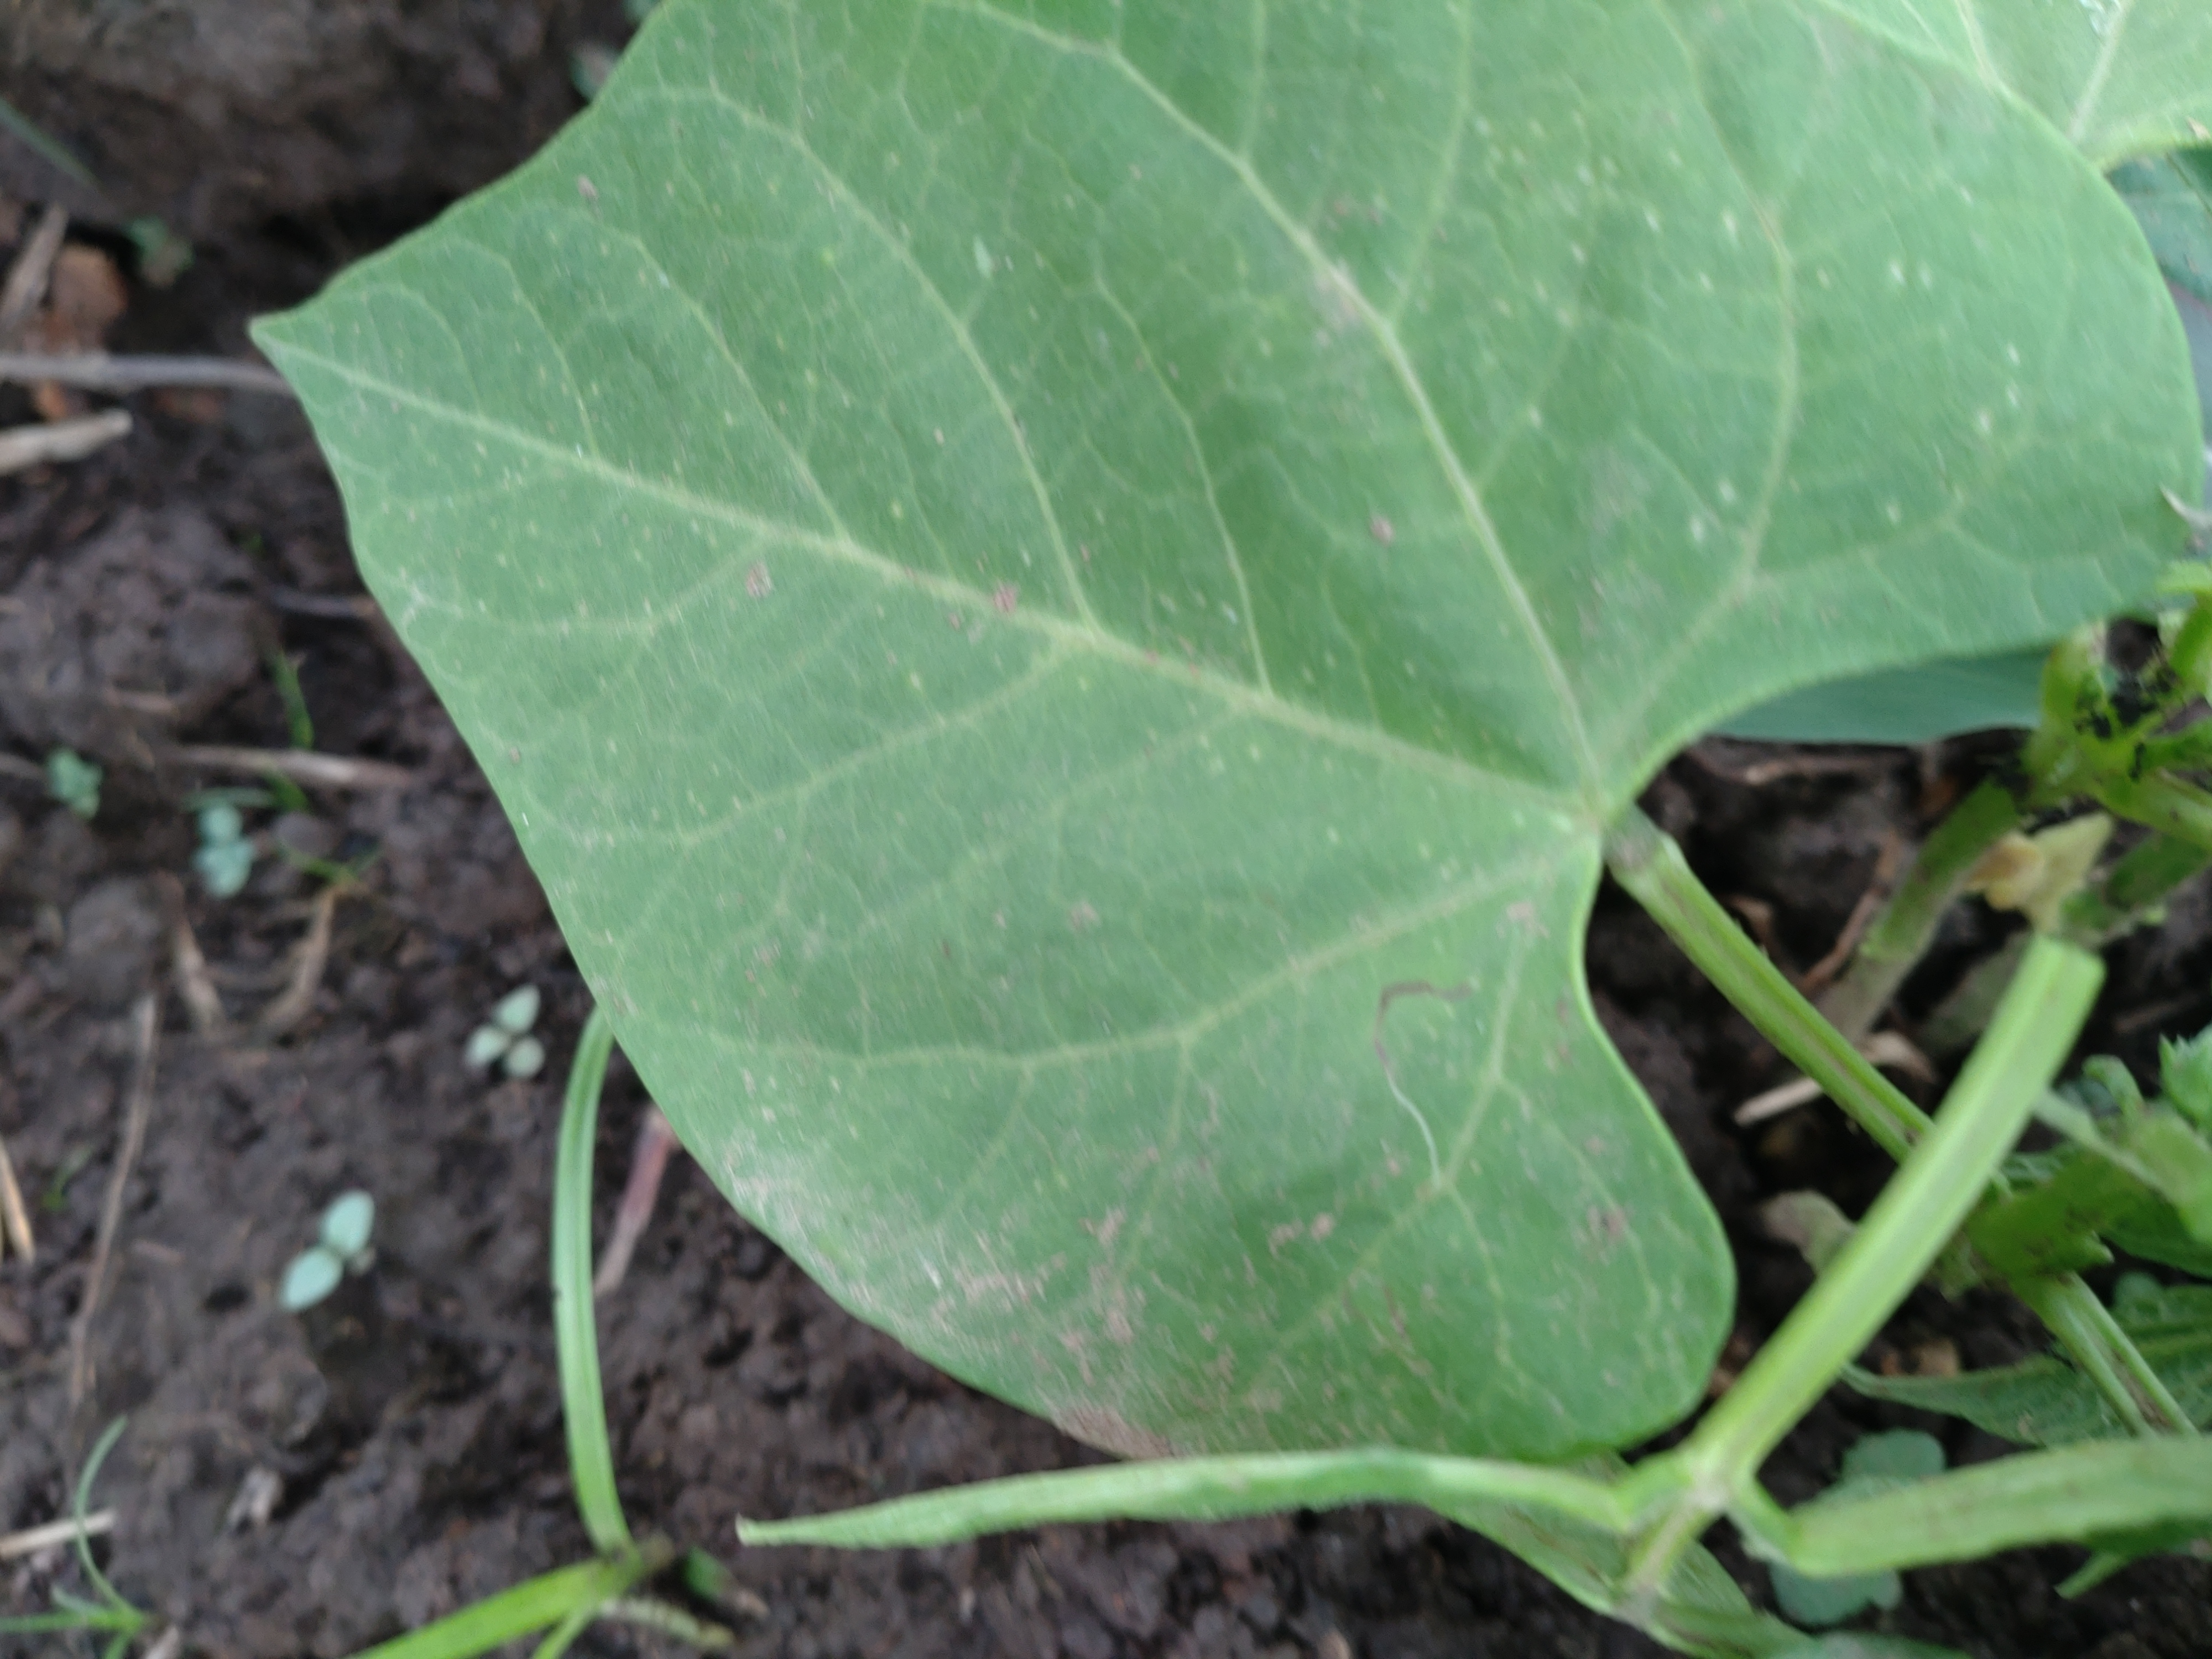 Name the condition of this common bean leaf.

healthy
